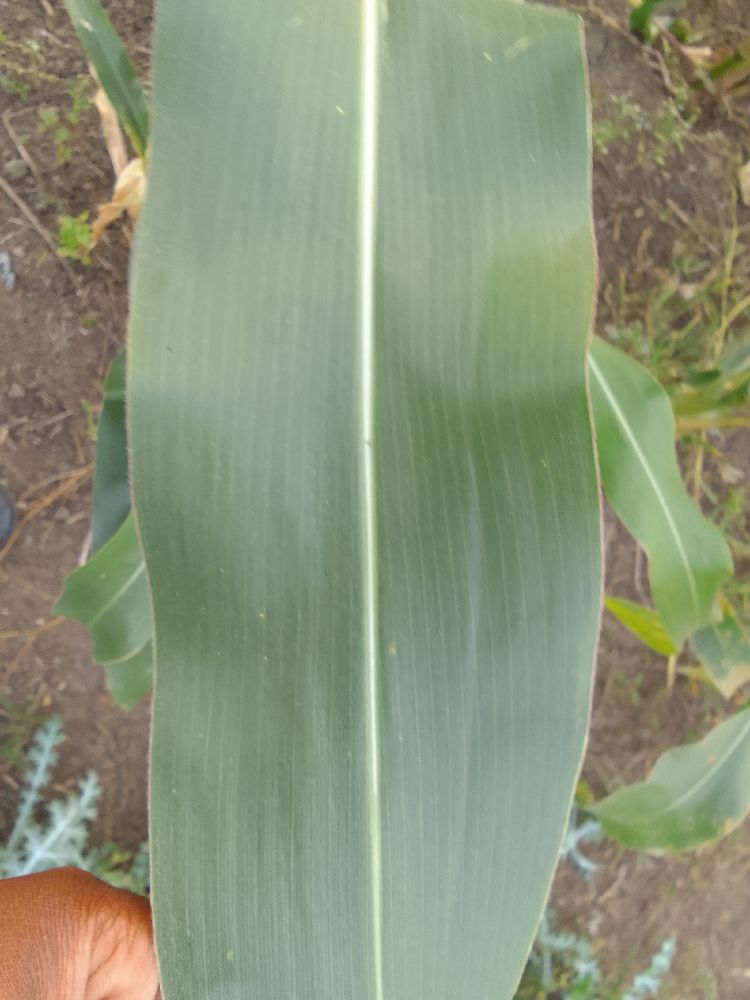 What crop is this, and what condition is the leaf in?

maize, healthy
